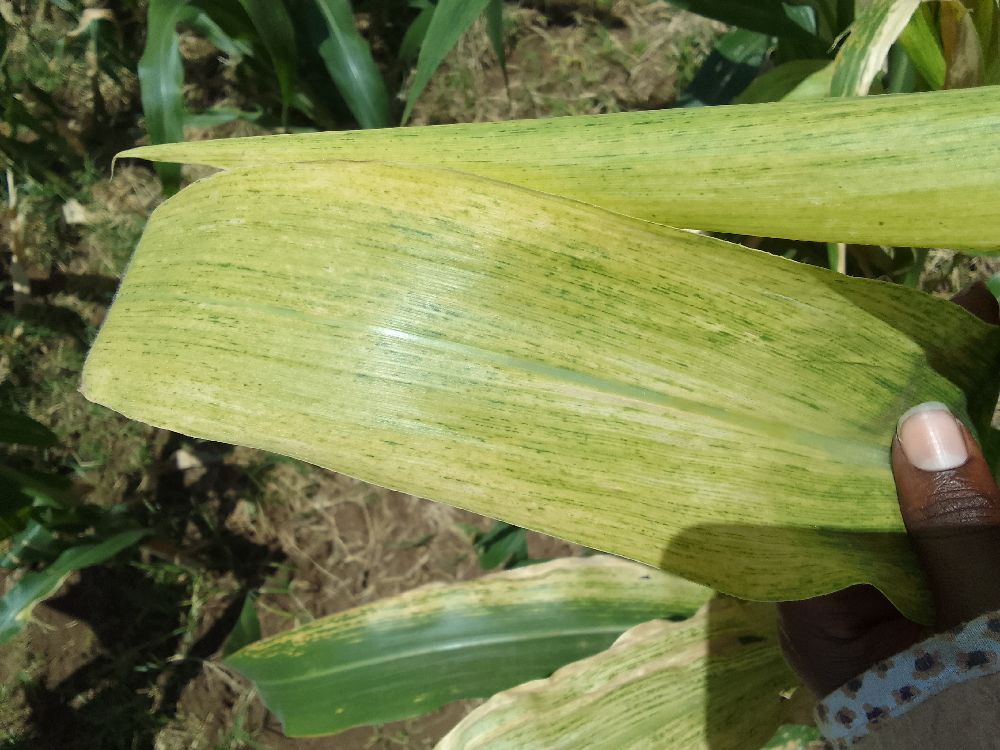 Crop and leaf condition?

maize, maize lethal necrosis
